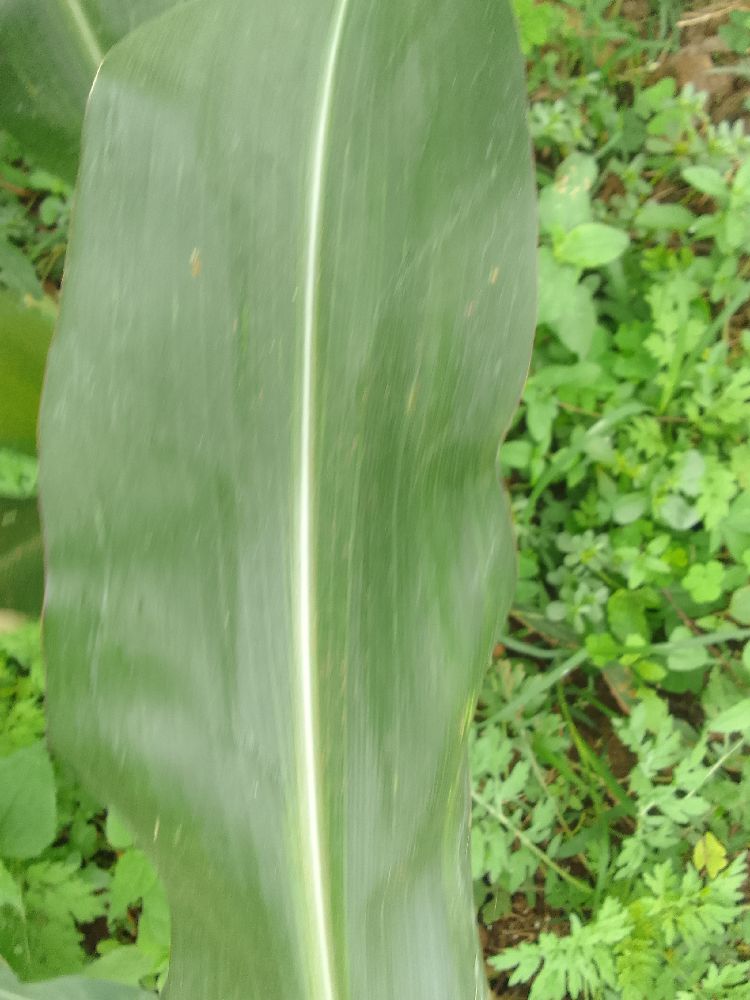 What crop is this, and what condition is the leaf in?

maize, healthy
